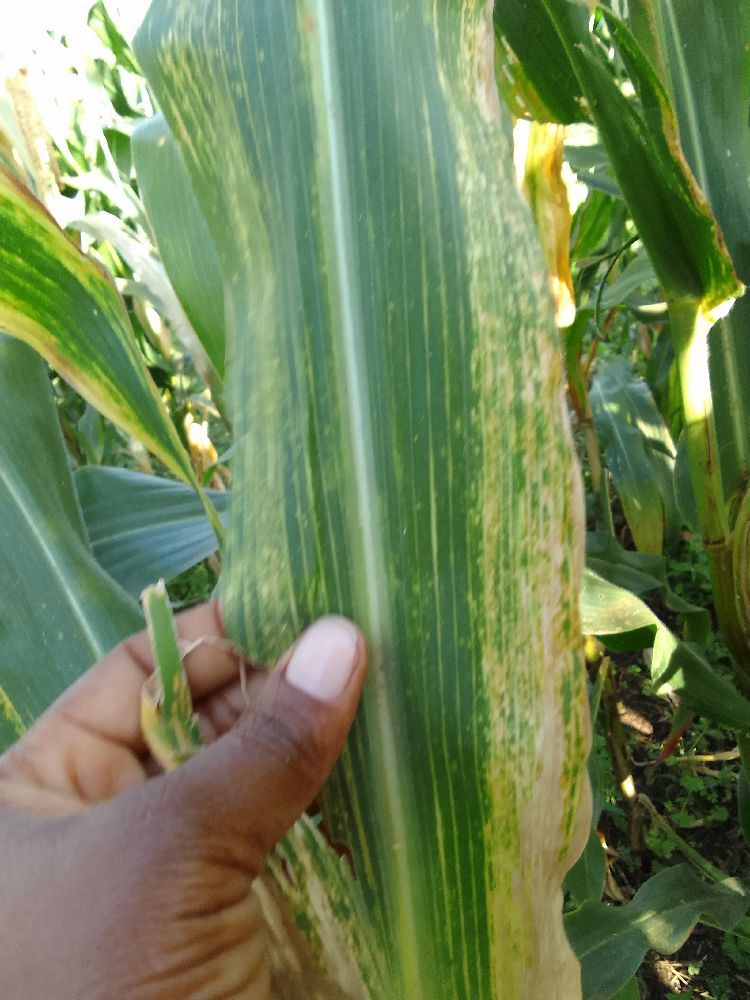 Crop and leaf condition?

maize, maize lethal necrosis
